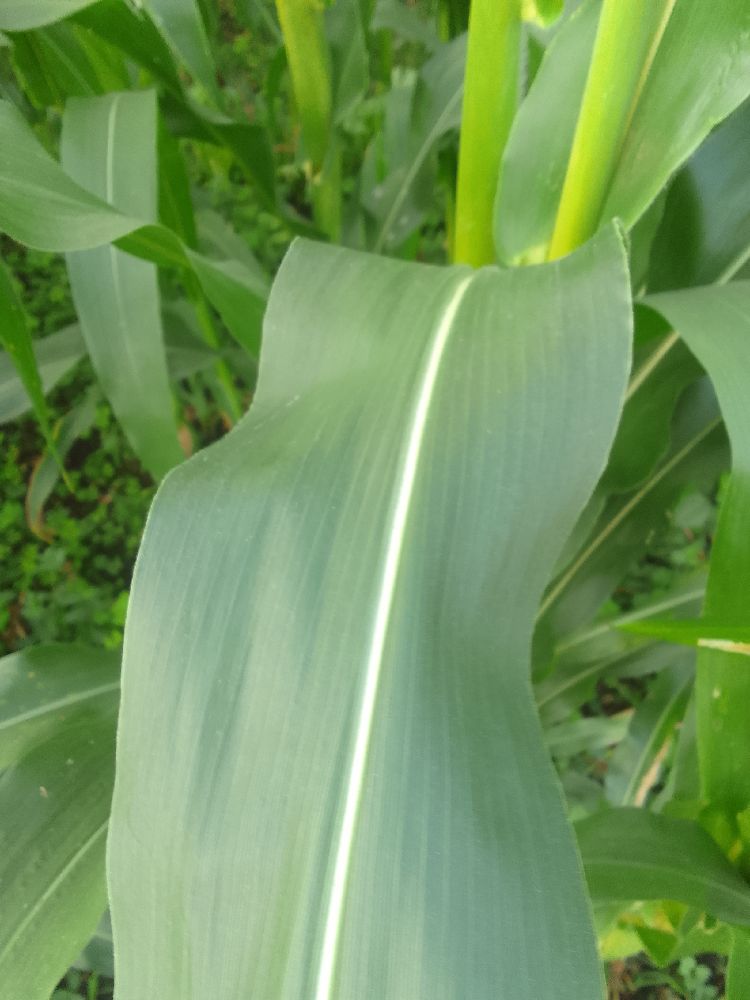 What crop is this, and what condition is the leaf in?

maize, healthy
